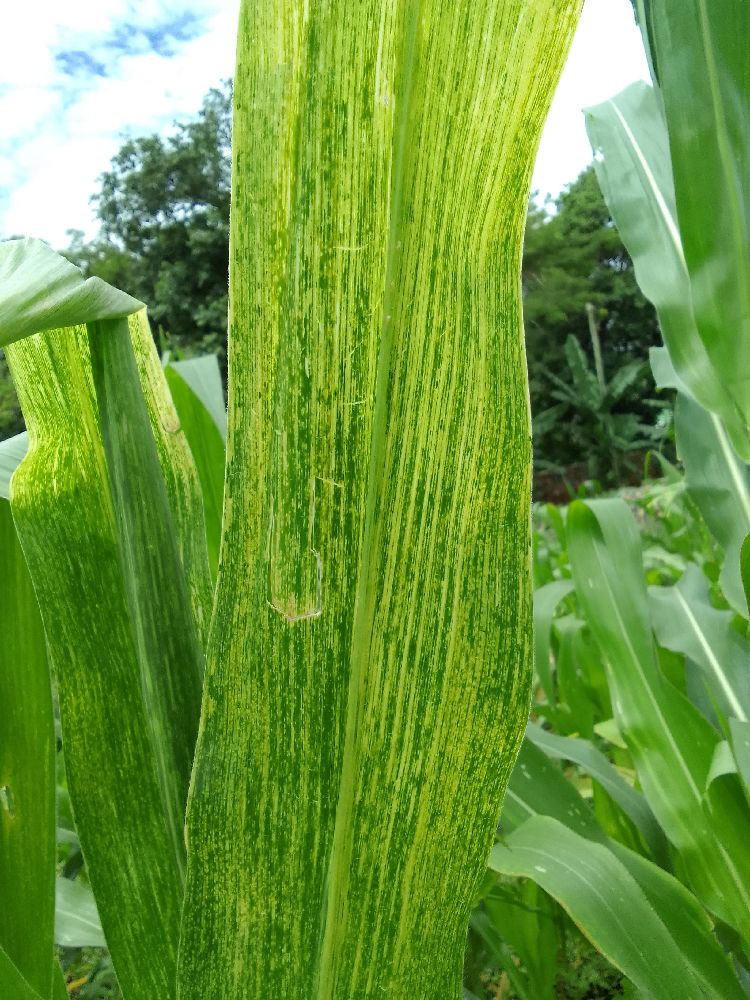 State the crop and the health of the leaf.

maize, maize lethal necrosis
